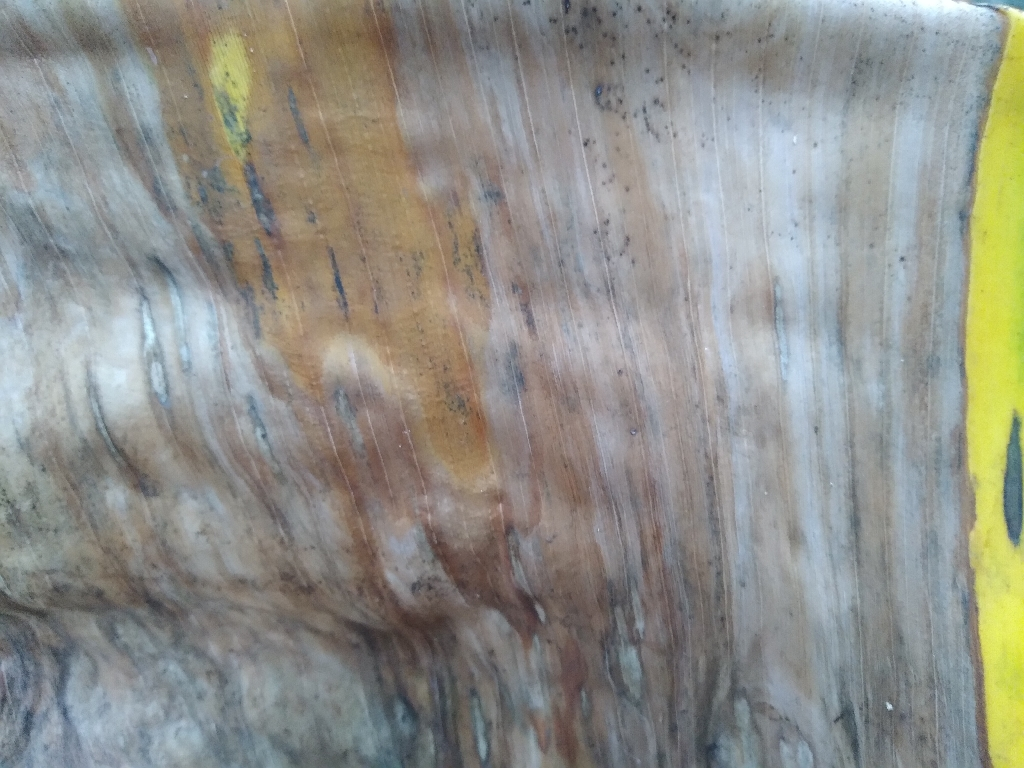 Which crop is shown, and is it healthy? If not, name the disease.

banana, black sigatoka
